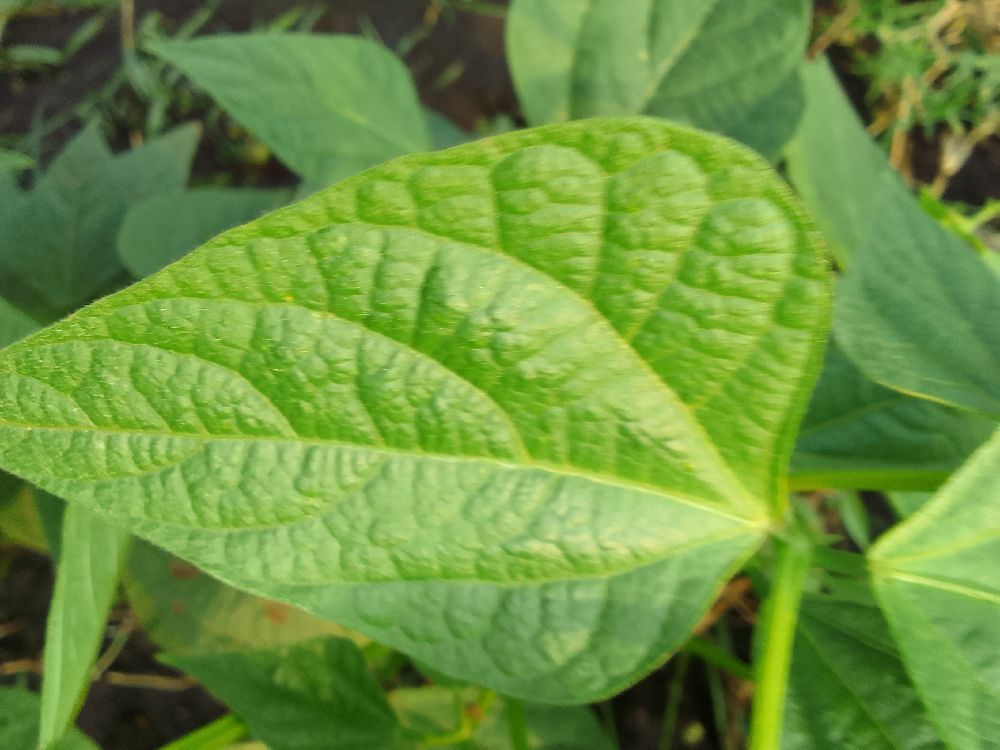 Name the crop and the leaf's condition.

common bean, healthy
